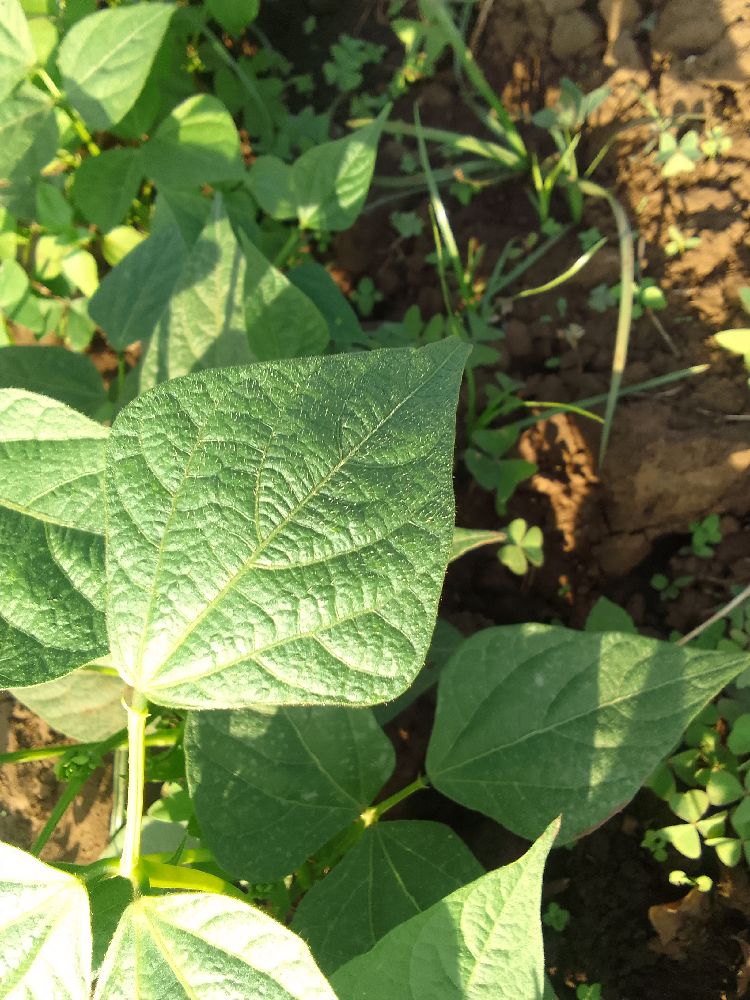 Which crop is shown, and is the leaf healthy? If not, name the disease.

common bean, healthy
